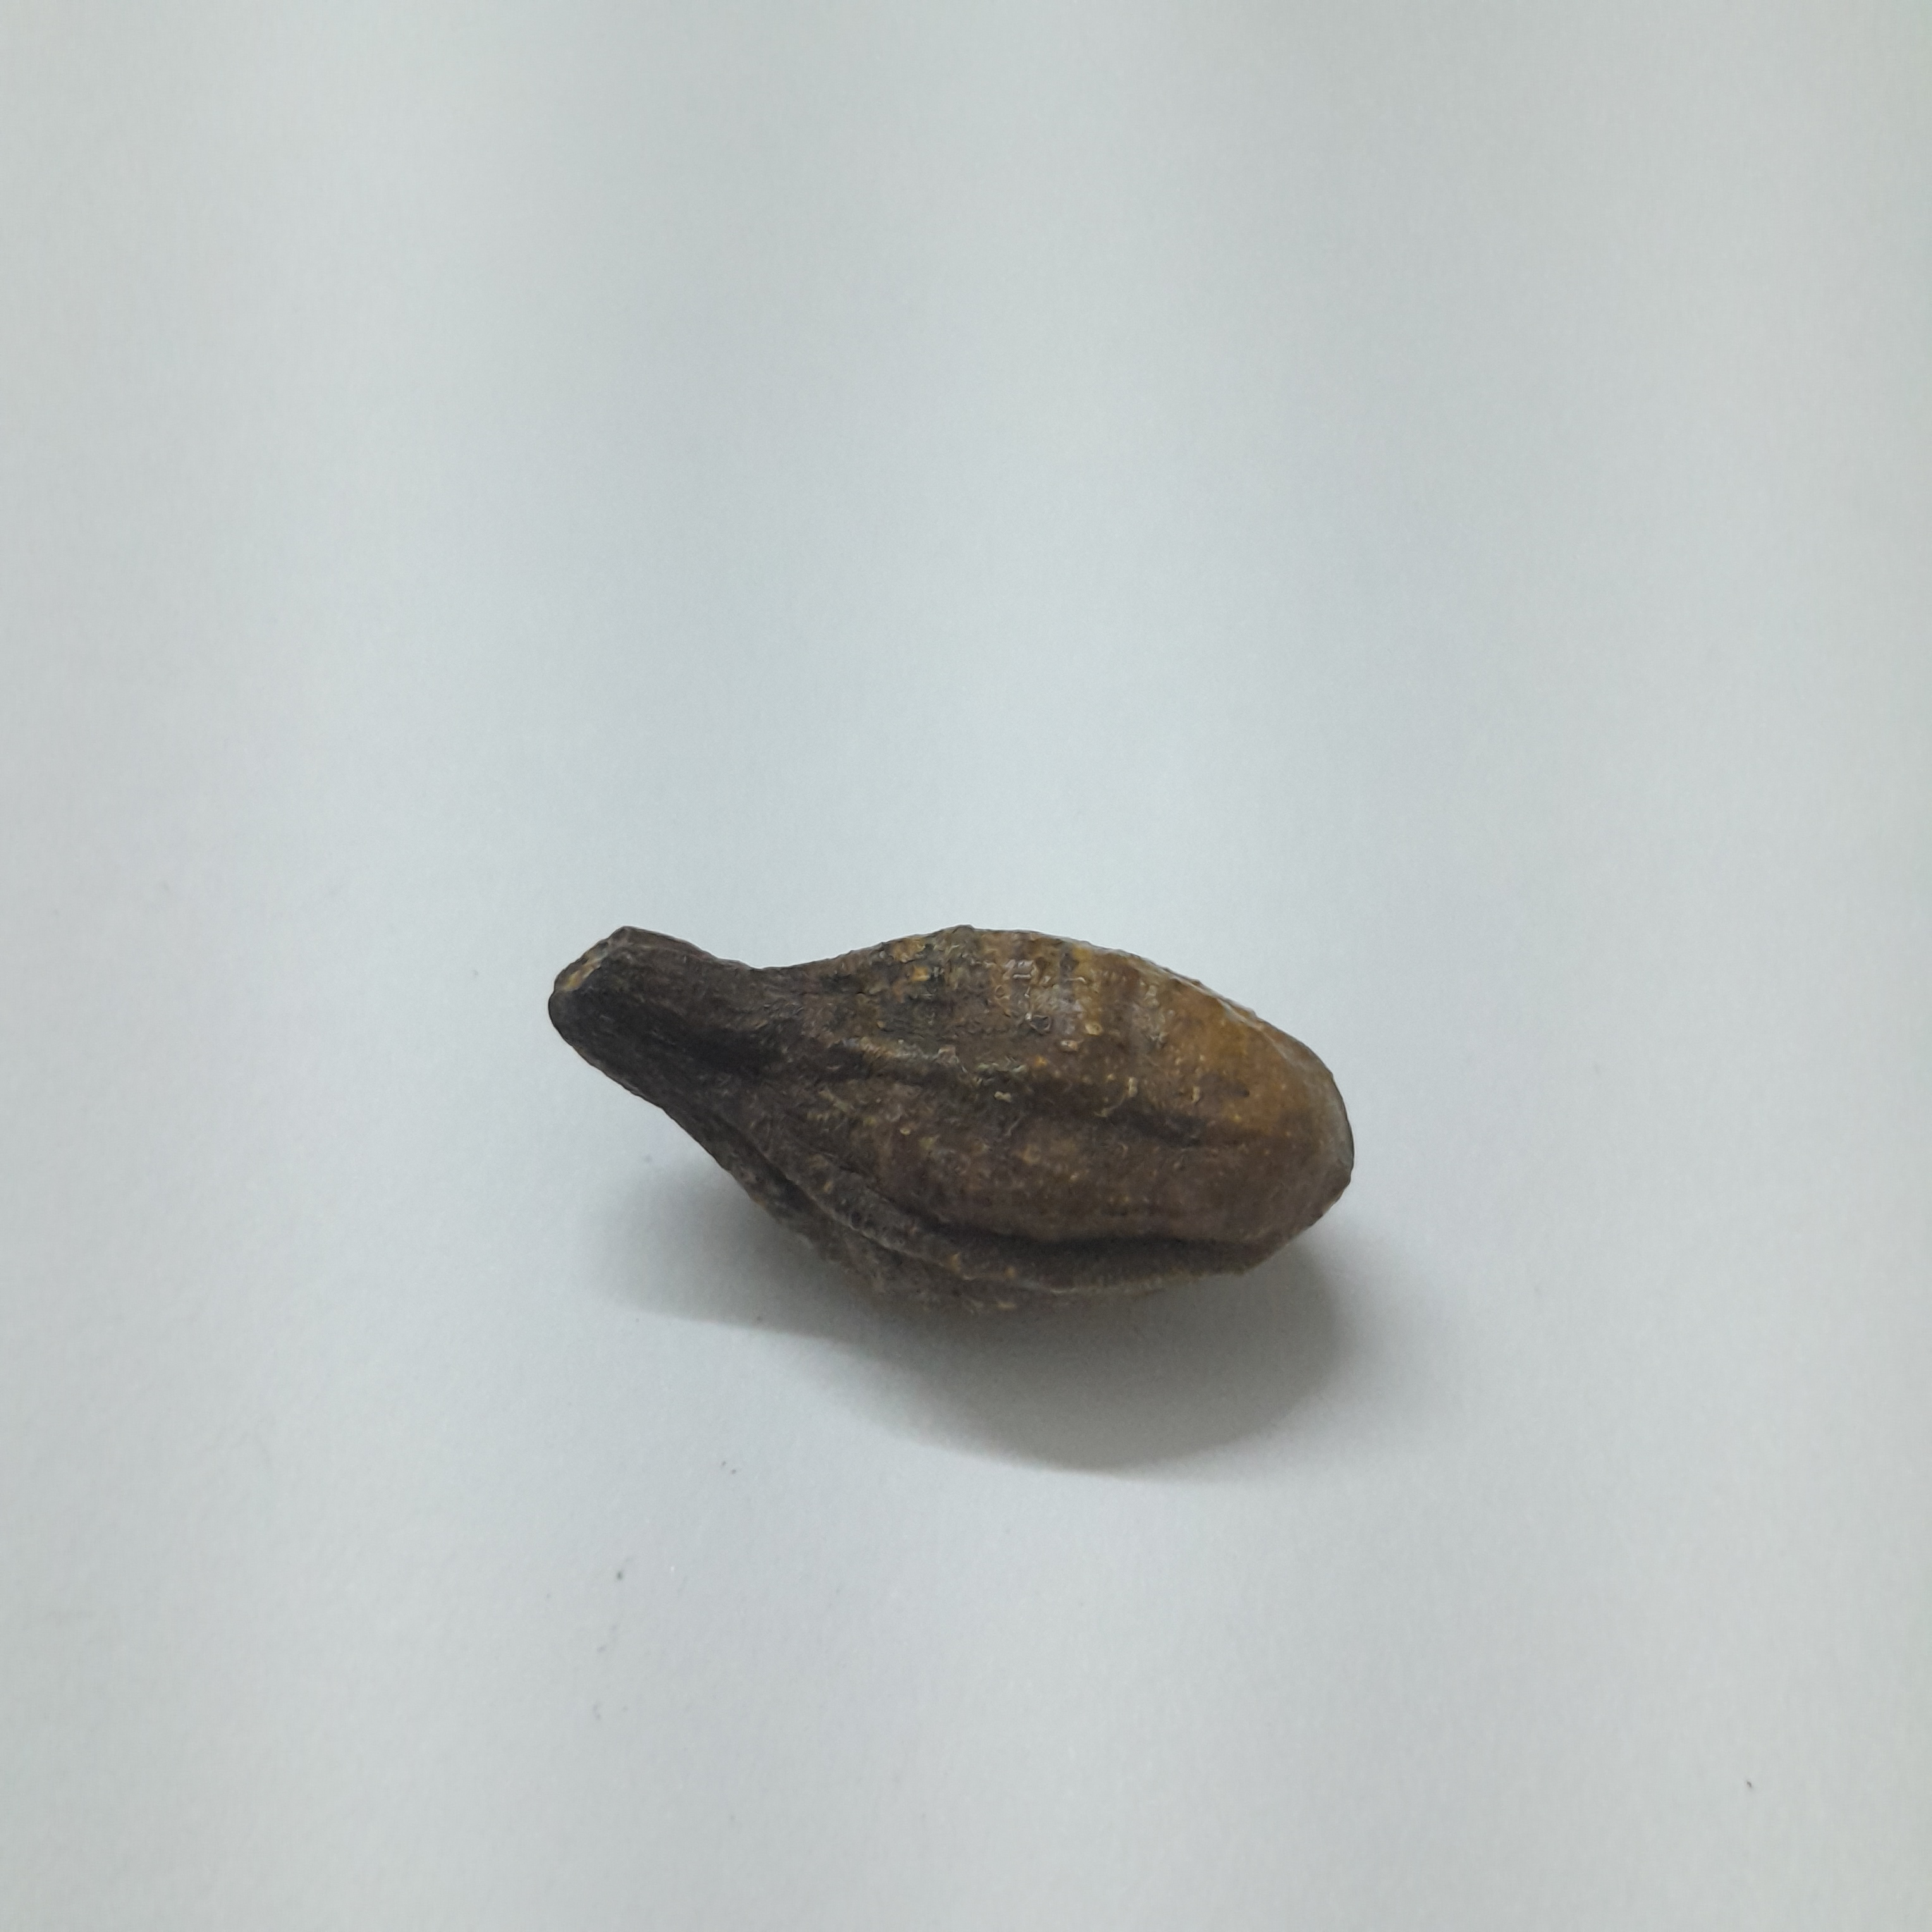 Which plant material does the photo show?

hirdaa
